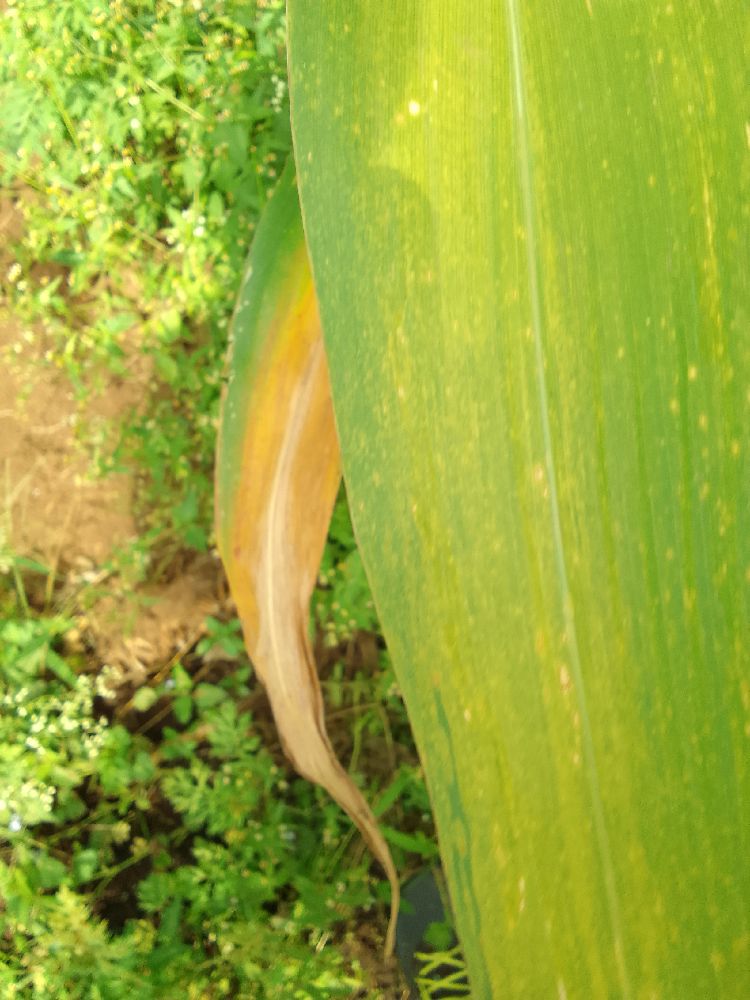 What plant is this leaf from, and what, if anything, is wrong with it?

maize, maize lethal necrosis
